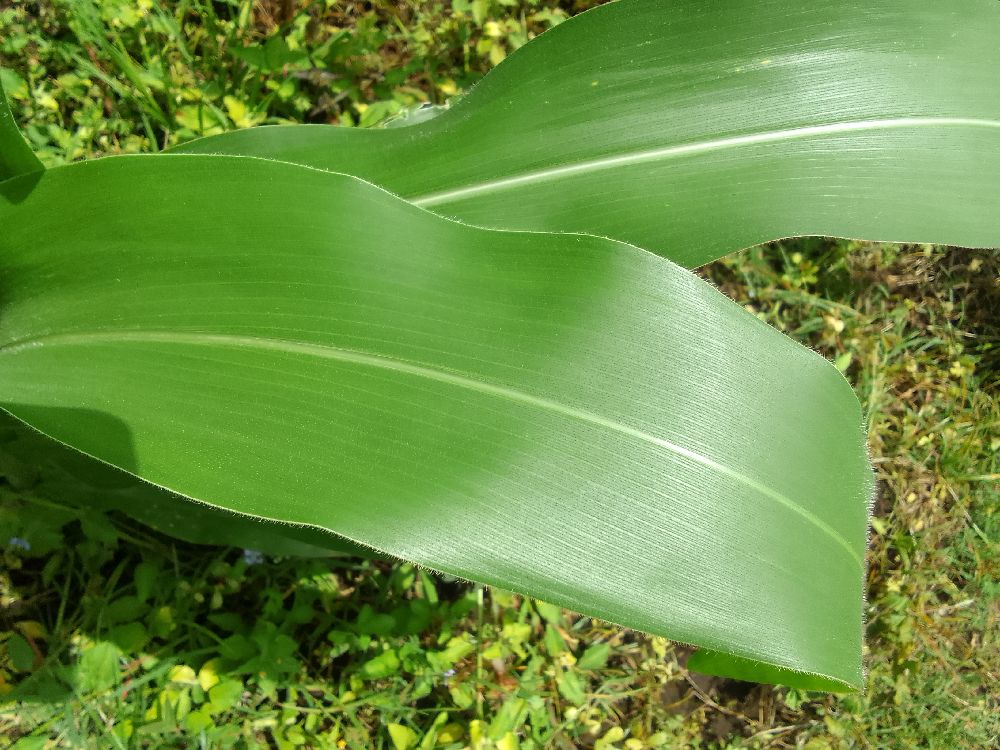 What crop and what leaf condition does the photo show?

maize, healthy
